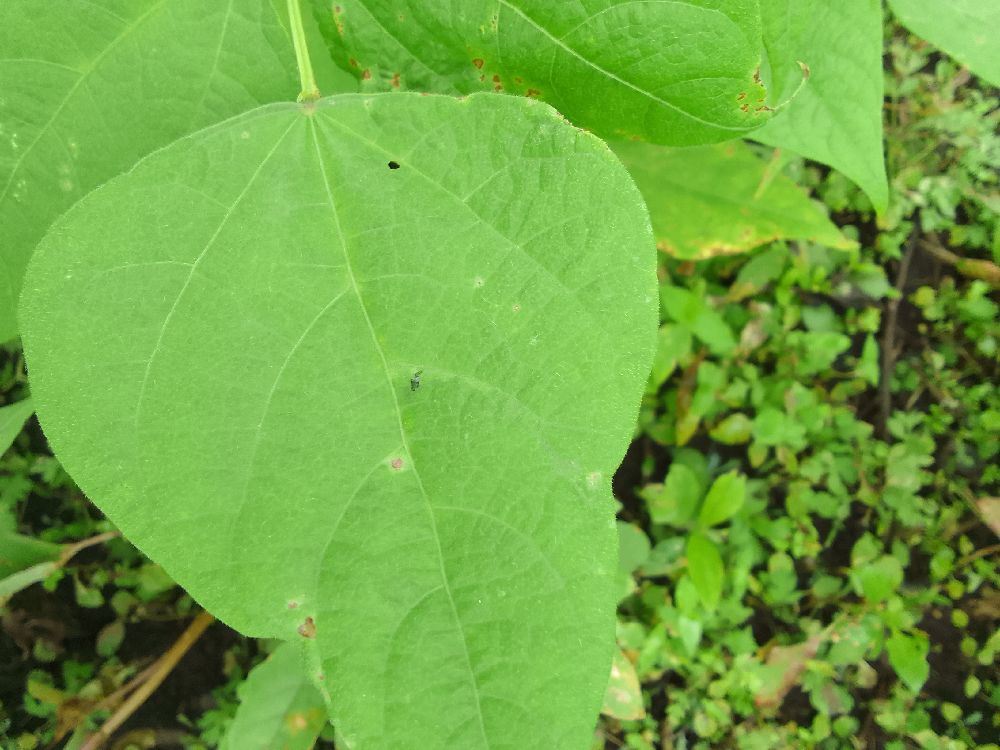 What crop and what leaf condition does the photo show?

common bean, healthy
